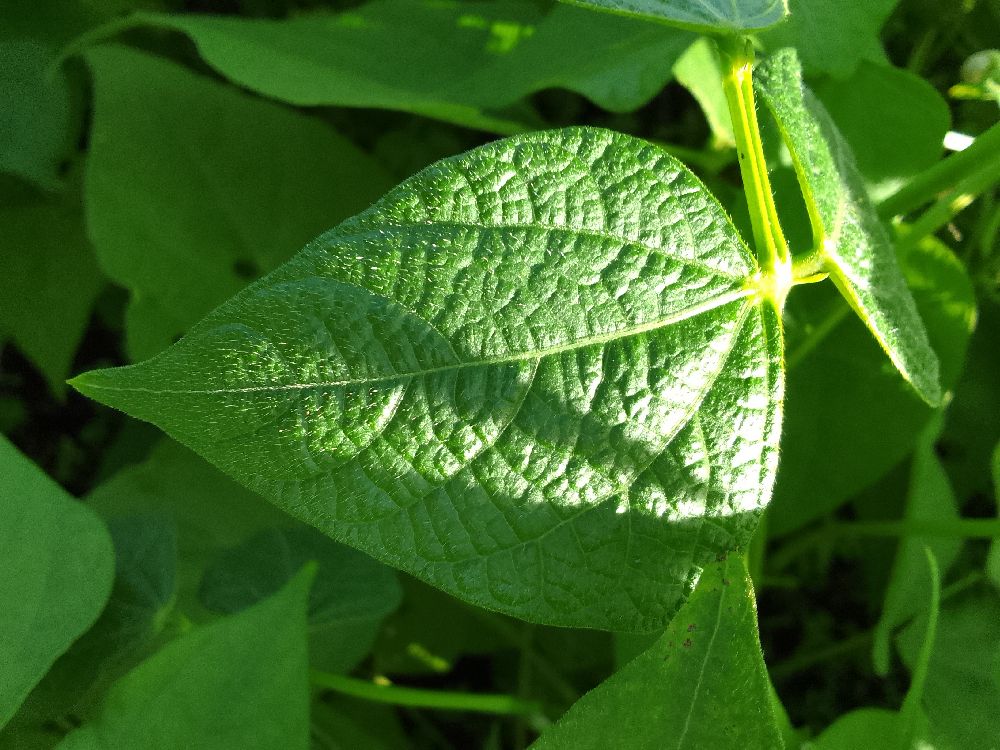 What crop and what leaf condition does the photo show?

common bean, healthy
